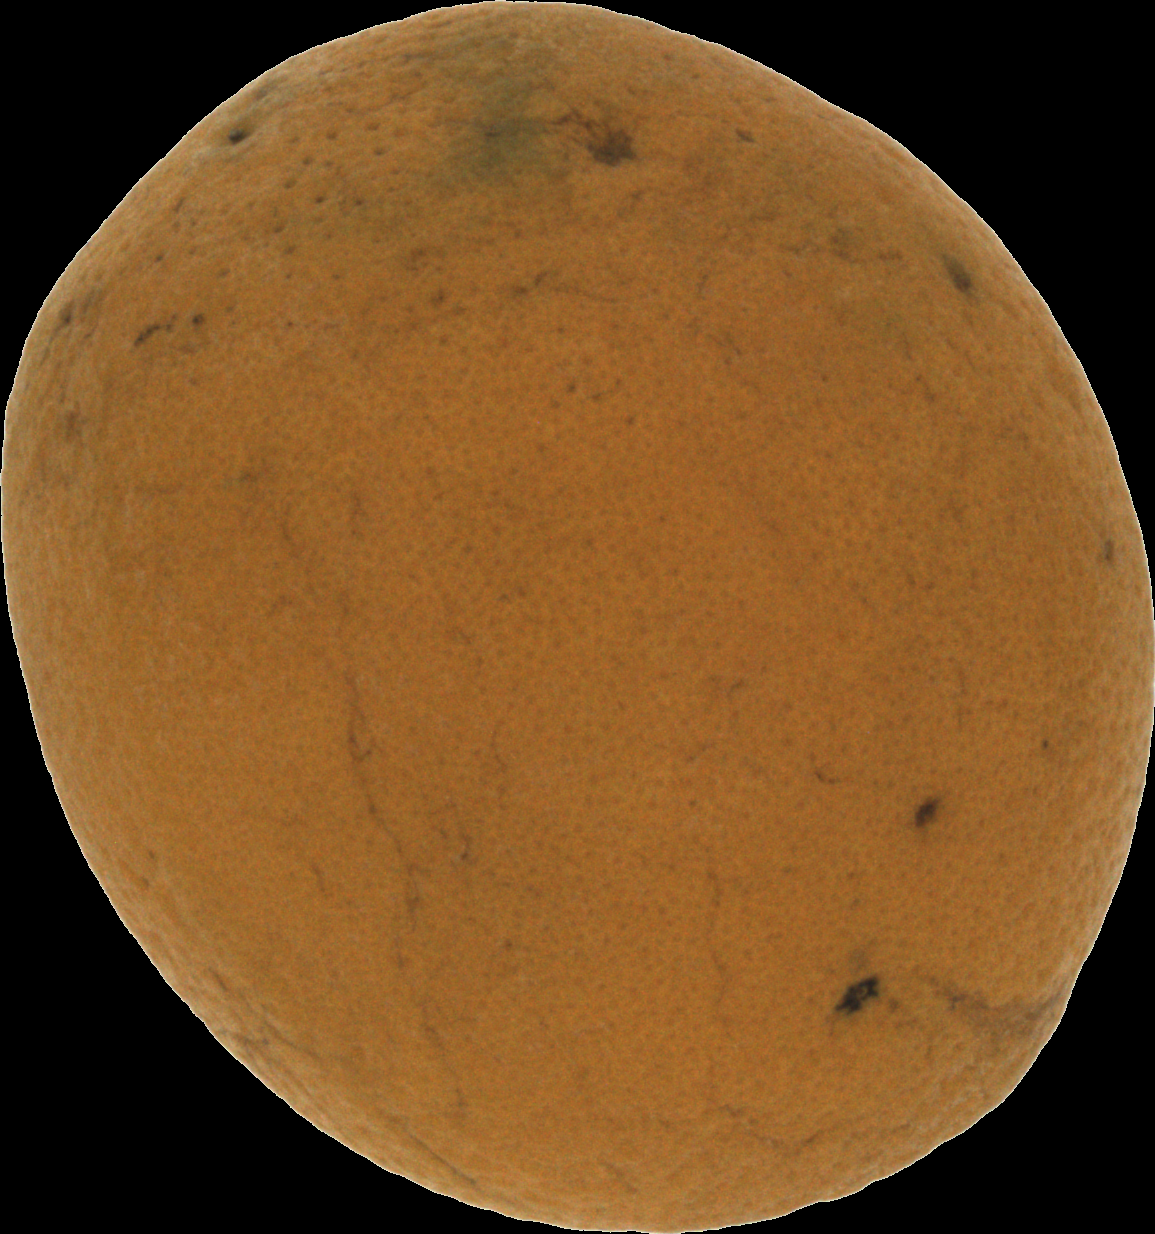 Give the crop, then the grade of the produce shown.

orange, bad
